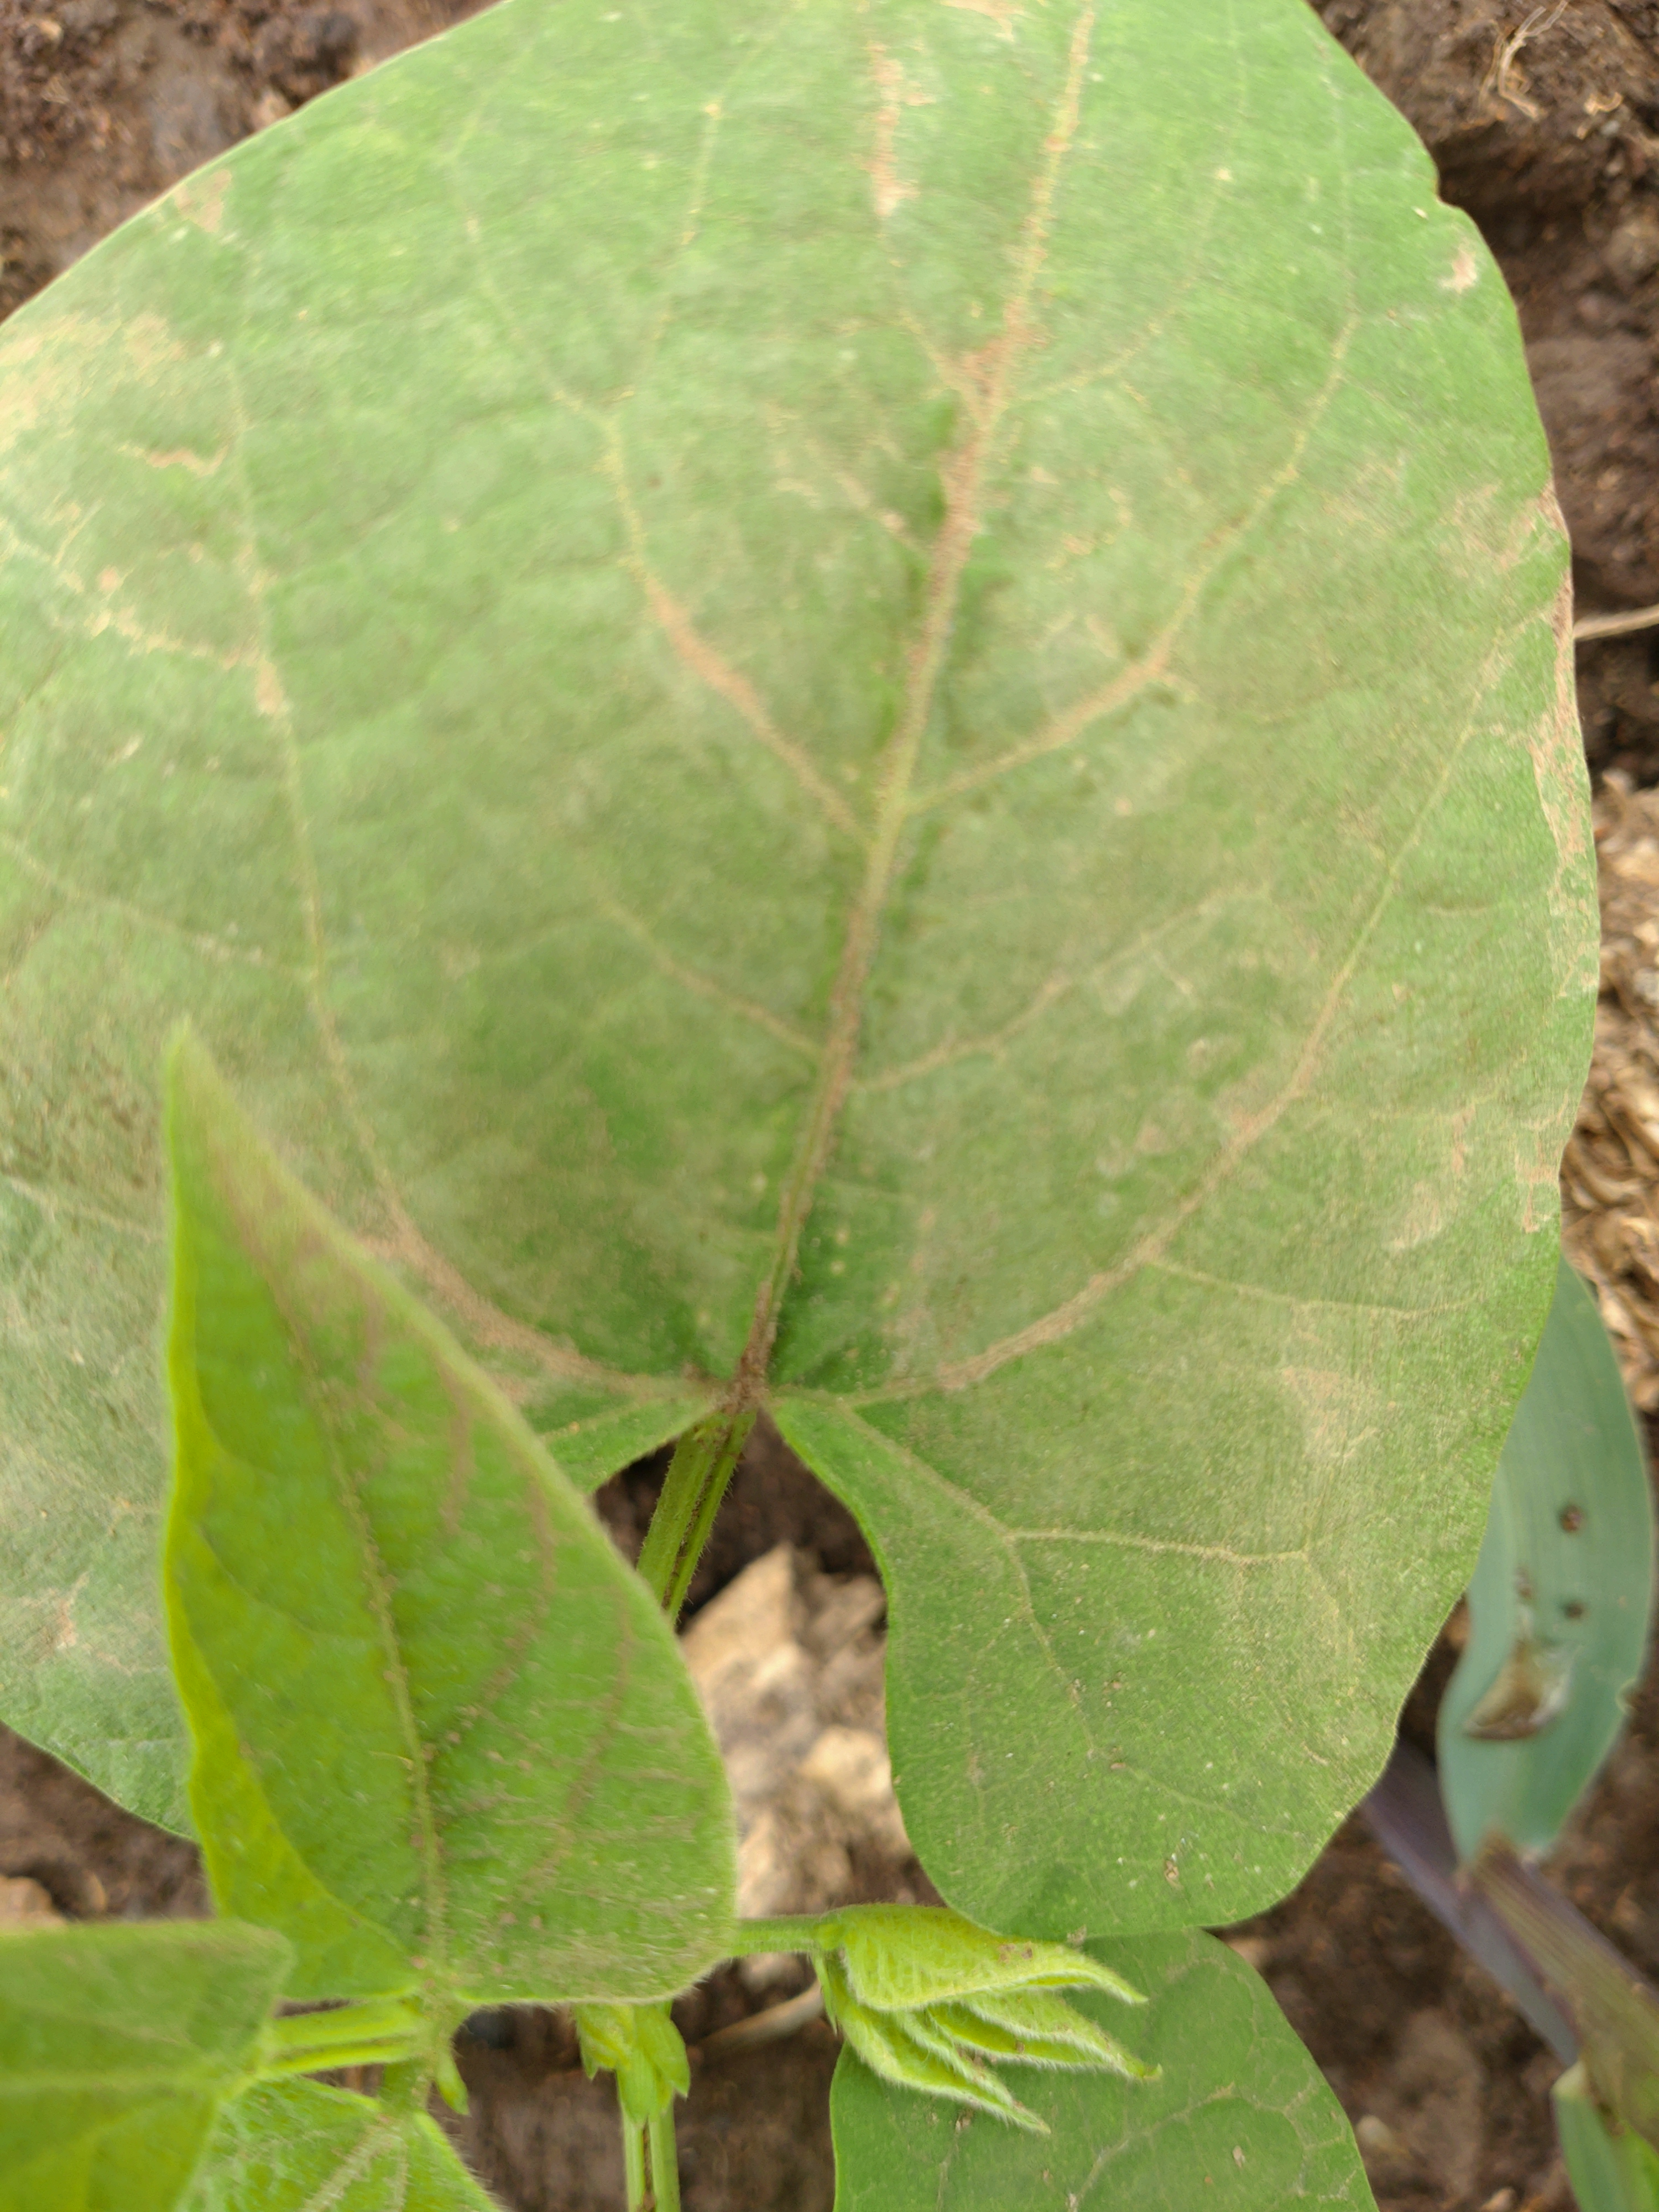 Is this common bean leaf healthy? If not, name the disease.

healthy
